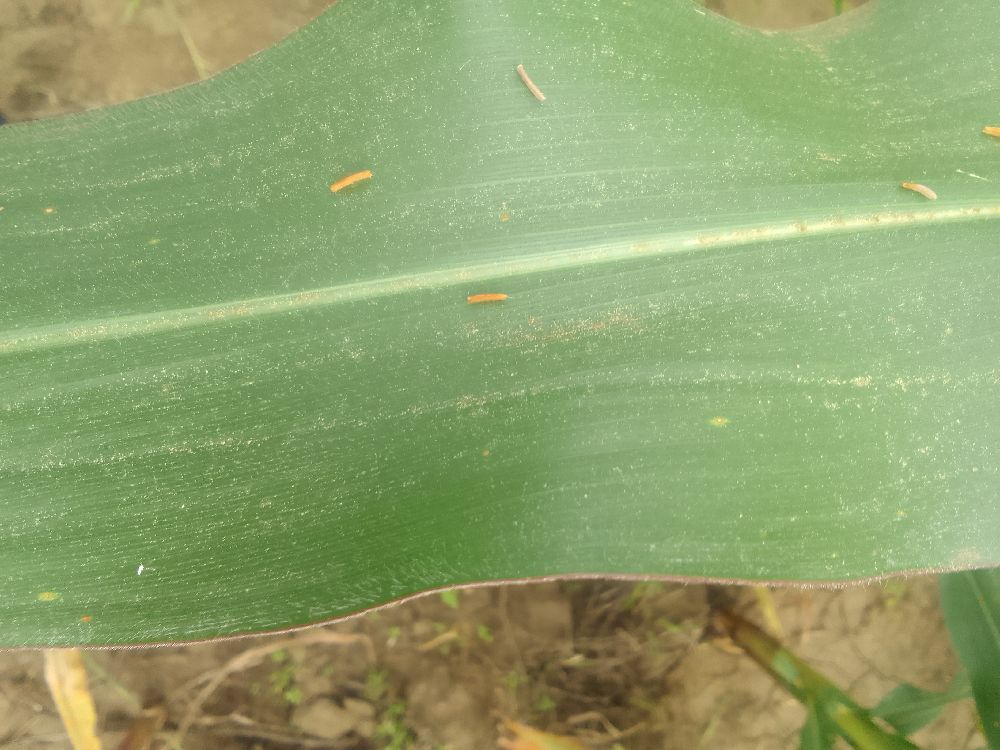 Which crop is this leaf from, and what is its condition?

maize, healthy
